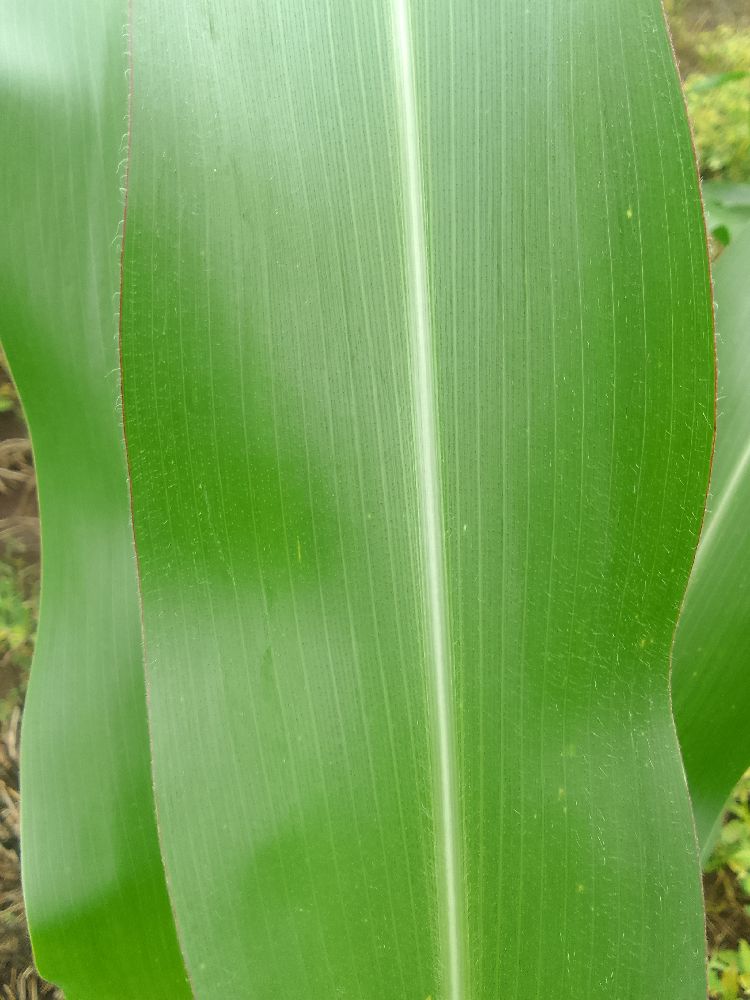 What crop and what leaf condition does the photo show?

maize, healthy
